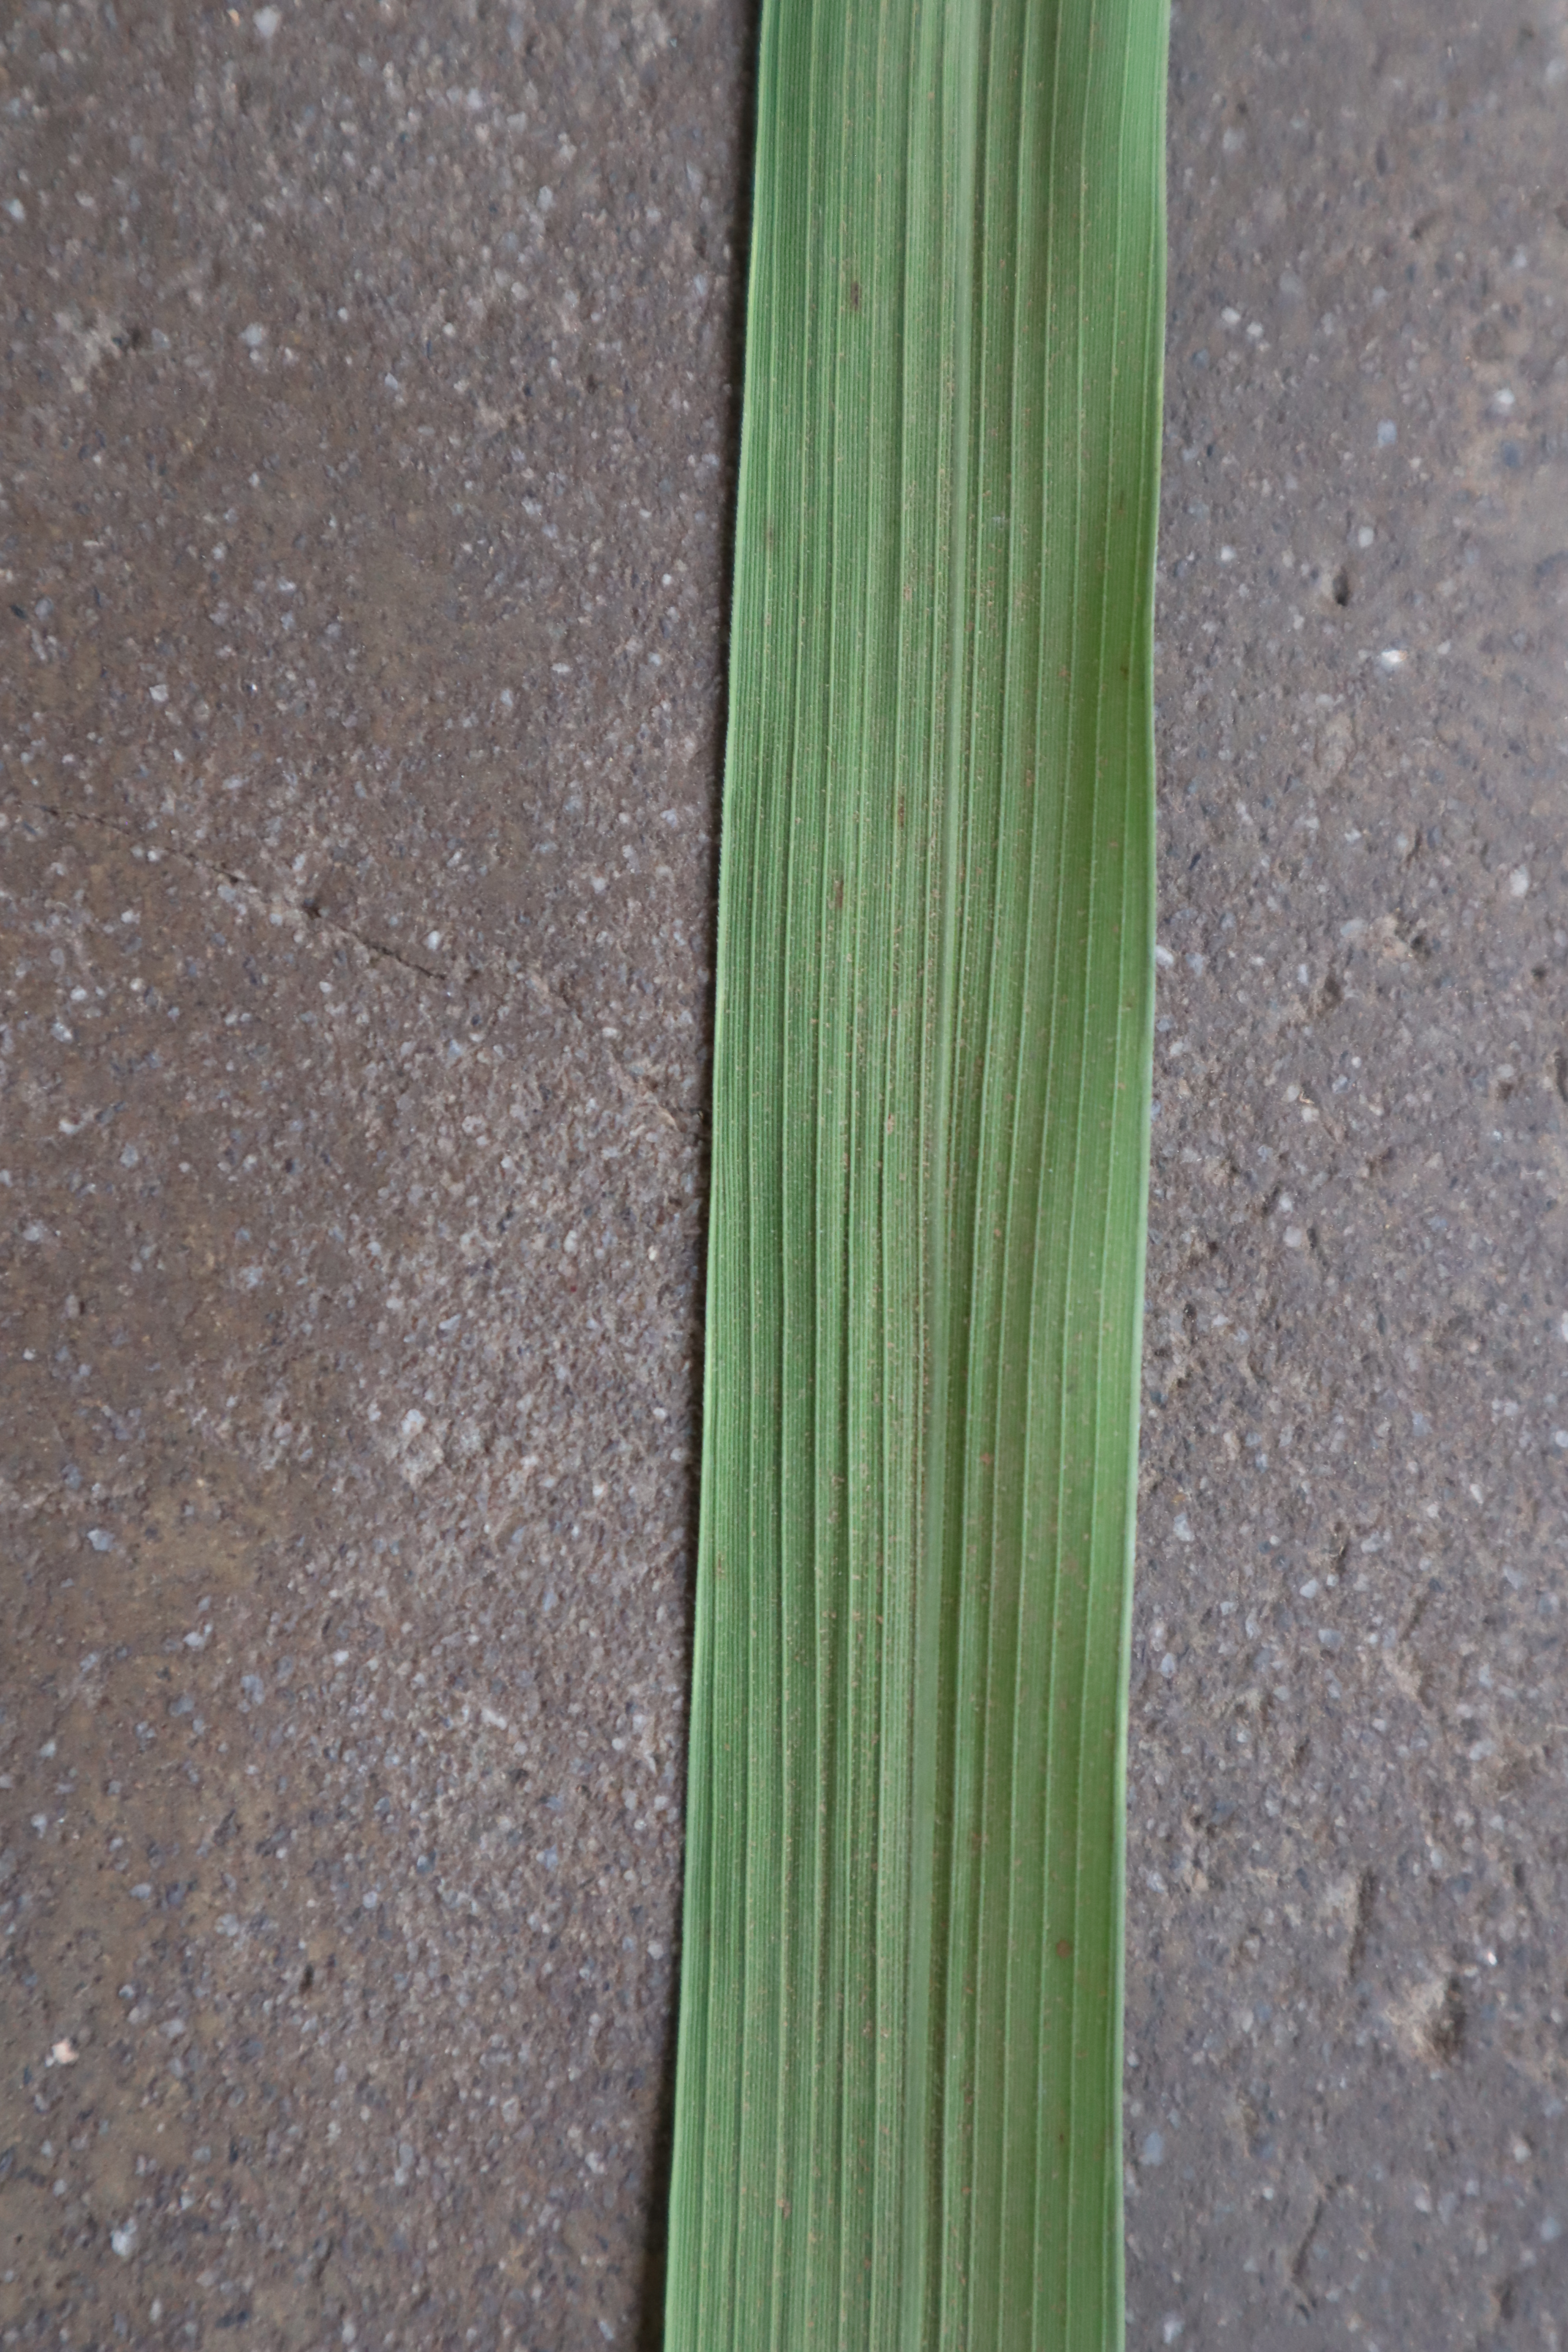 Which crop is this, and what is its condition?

rice, healthy leaves
